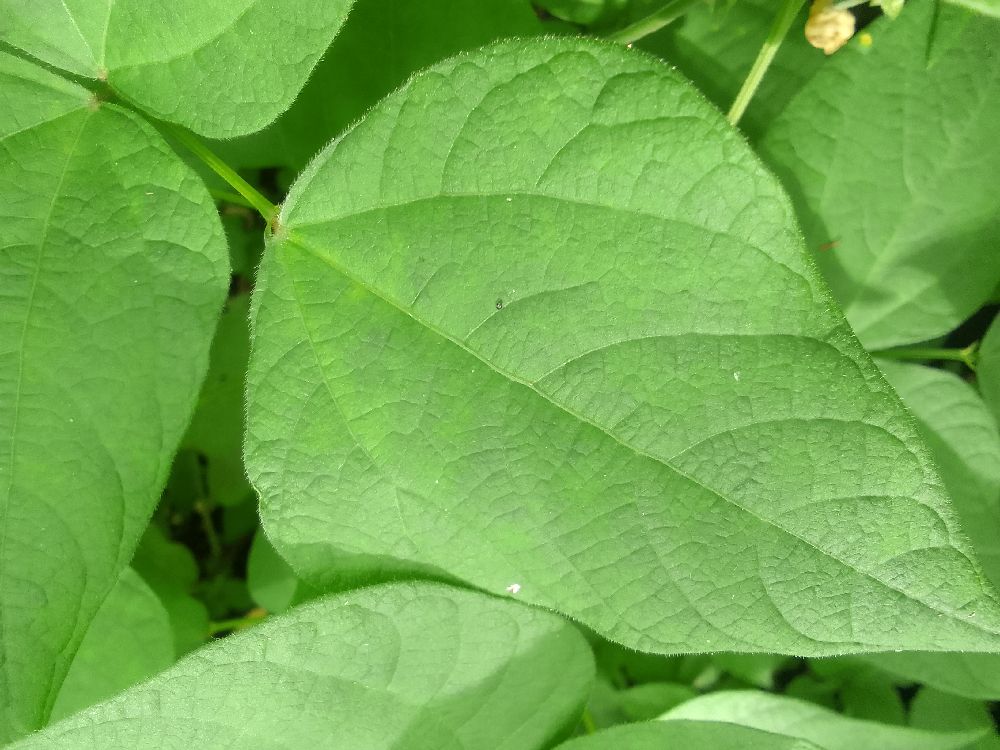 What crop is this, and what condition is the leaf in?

common bean, healthy
